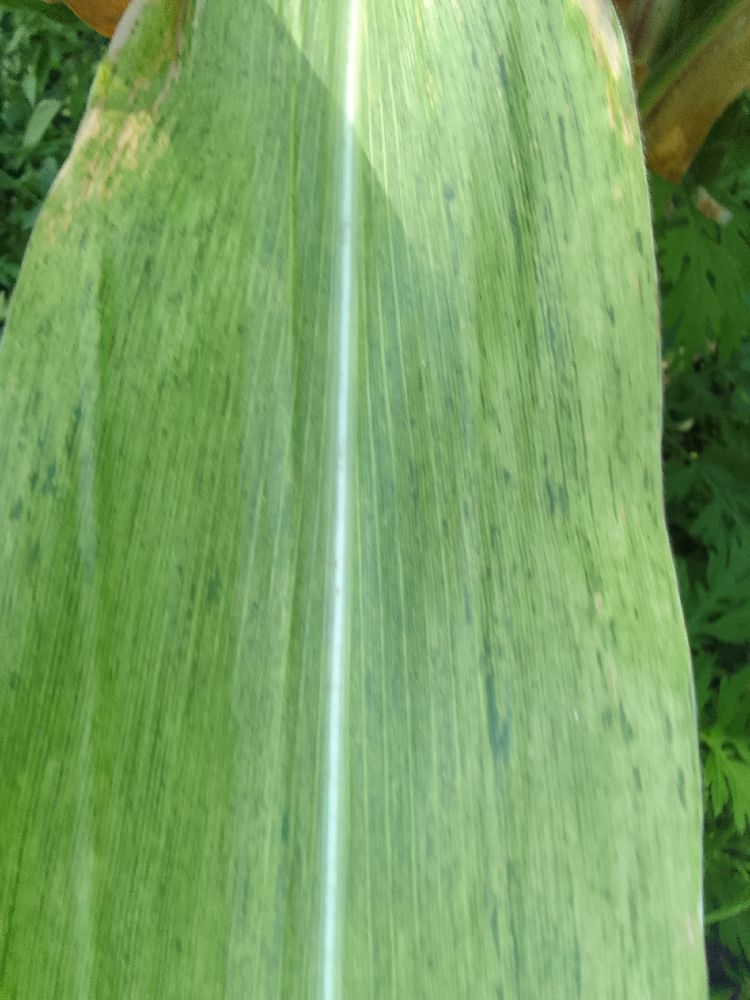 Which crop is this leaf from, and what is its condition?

maize, maize lethal necrosis
